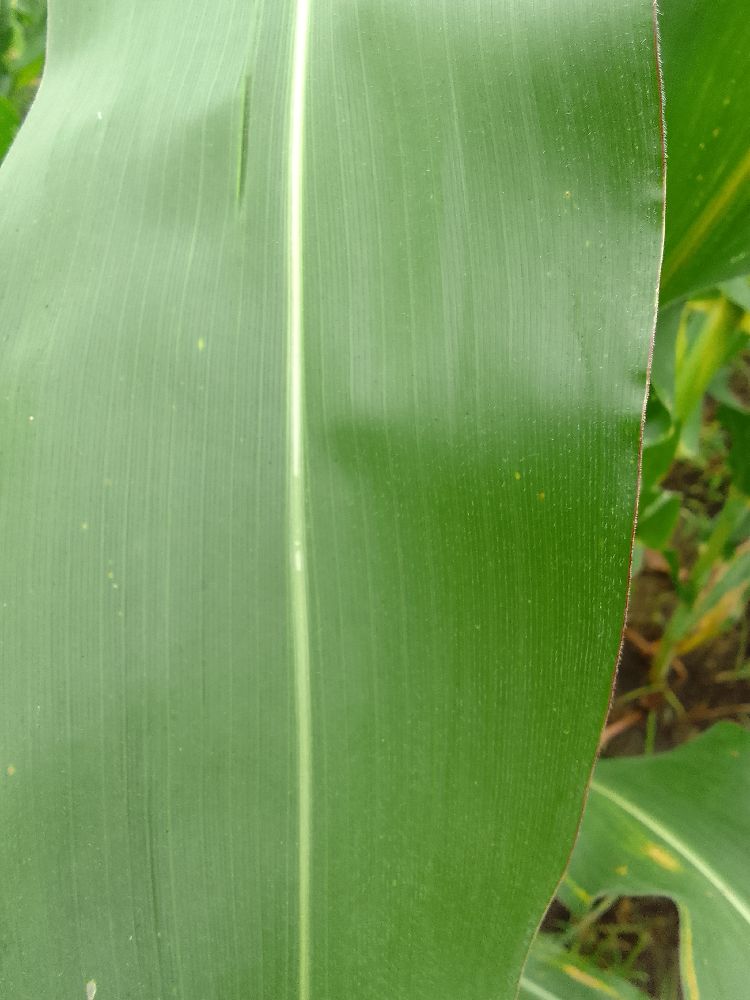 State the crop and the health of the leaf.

maize, healthy
